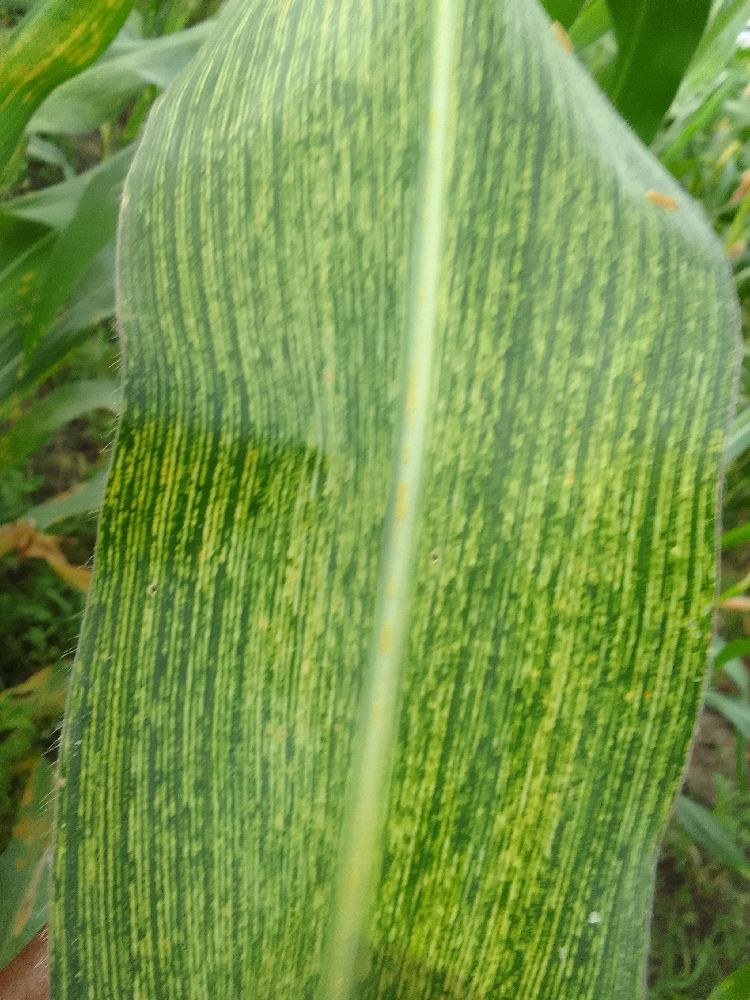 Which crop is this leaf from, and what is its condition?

maize, maize streak virus
